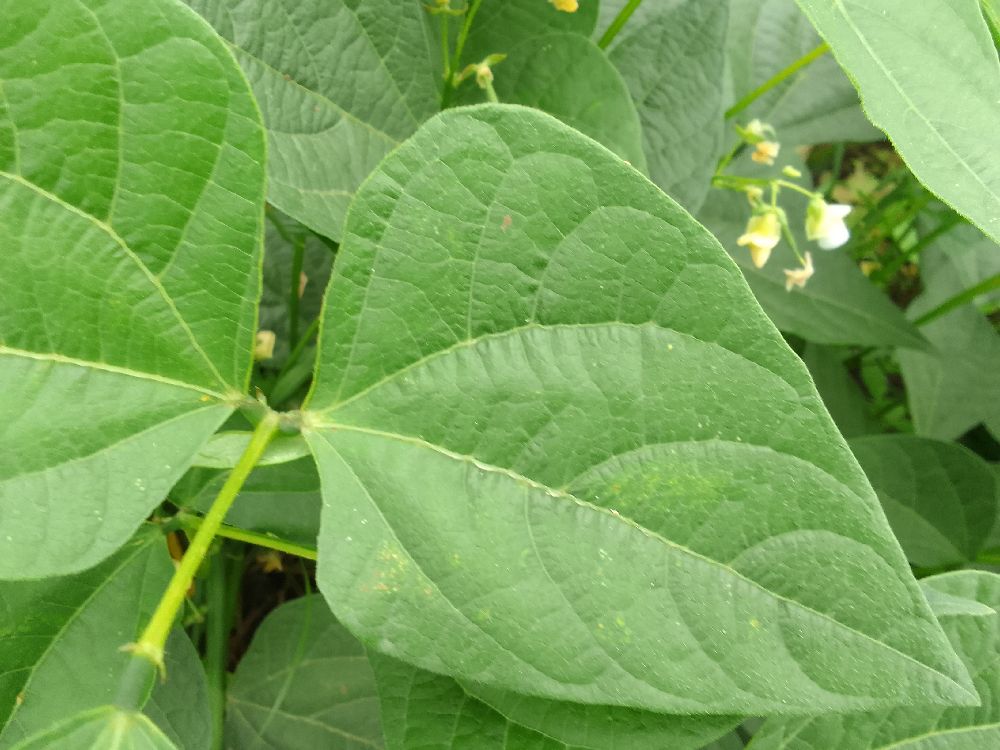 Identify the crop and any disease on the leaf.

common bean, healthy
